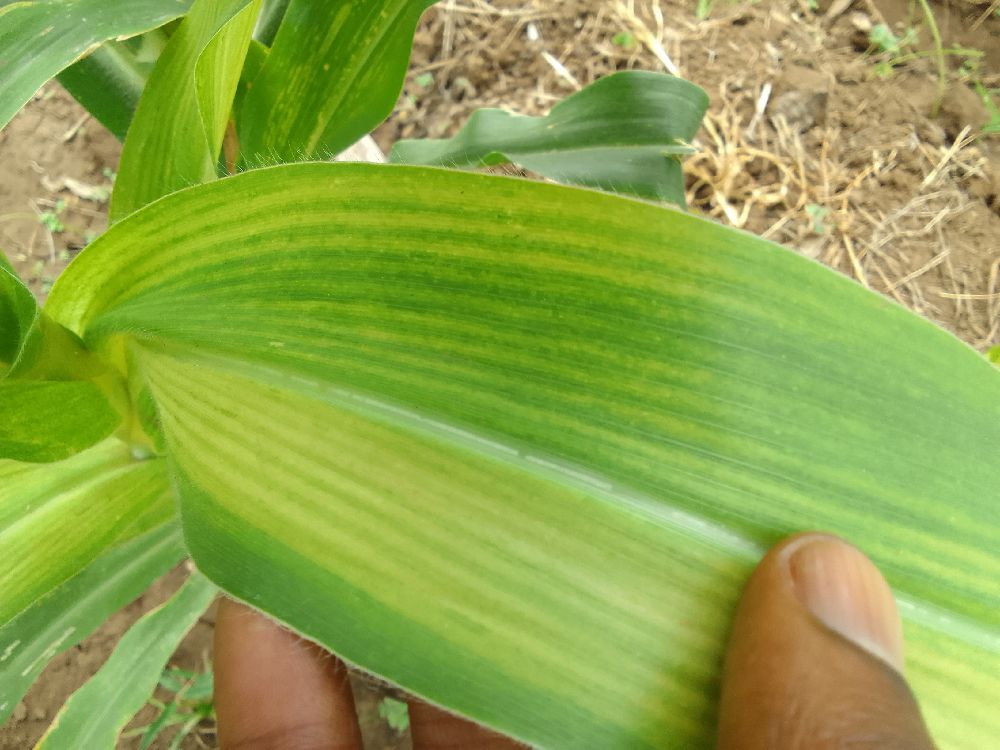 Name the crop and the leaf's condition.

maize, maize lethal necrosis
